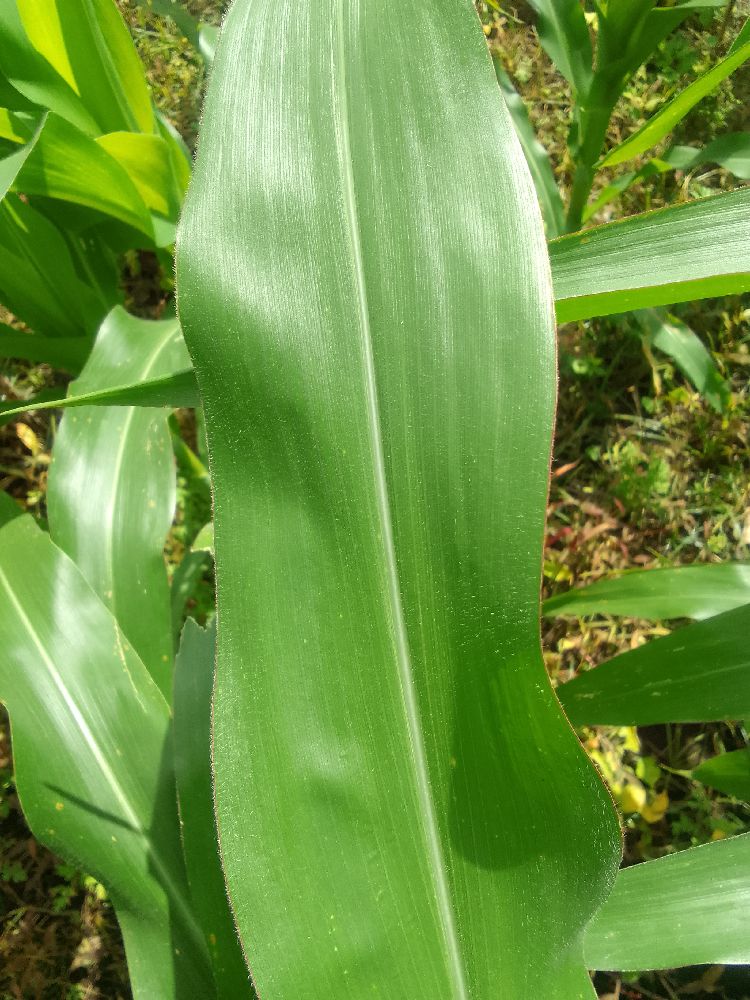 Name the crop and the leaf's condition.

maize, healthy
